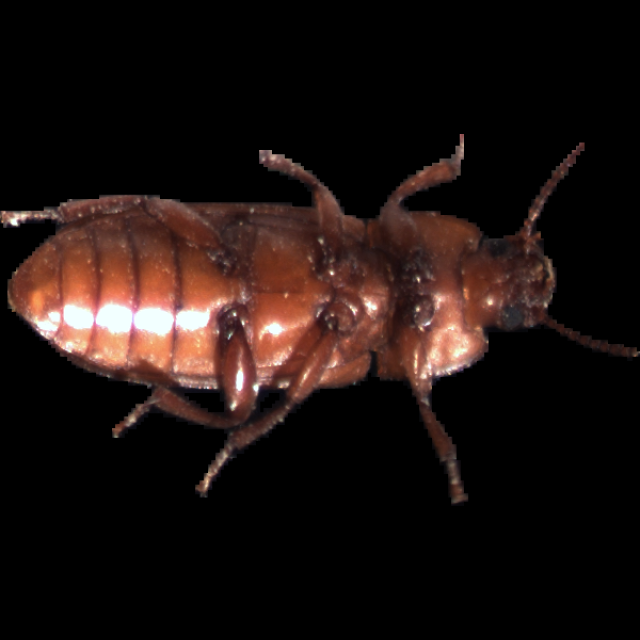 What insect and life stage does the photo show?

mealworm beetle
